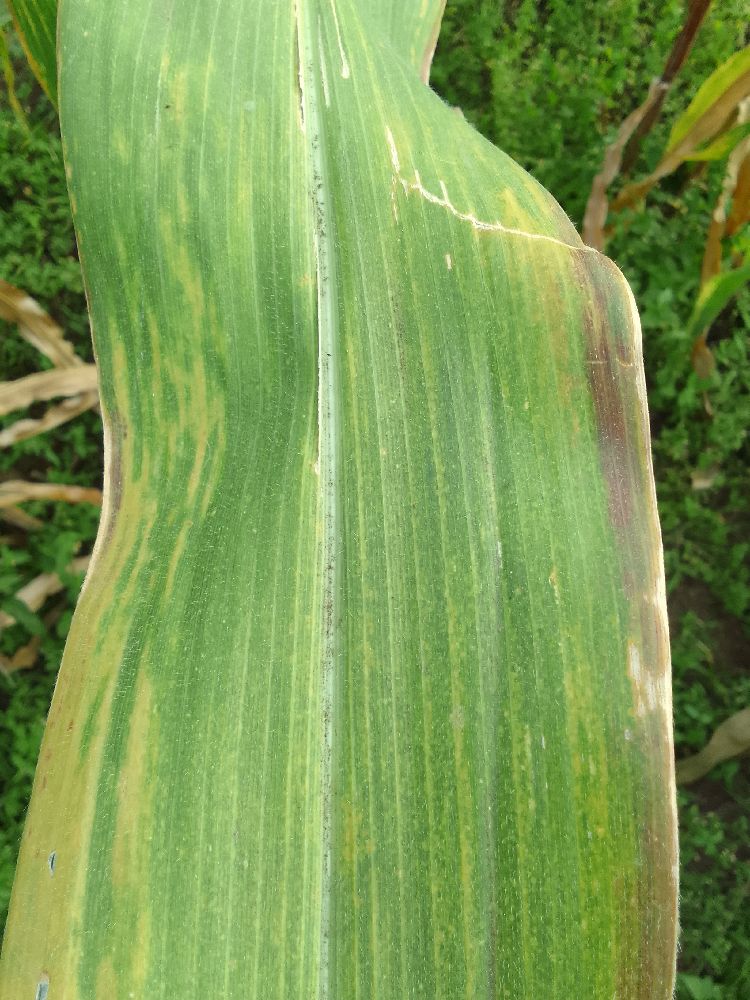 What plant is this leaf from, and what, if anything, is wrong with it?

maize, maize lethal necrosis
